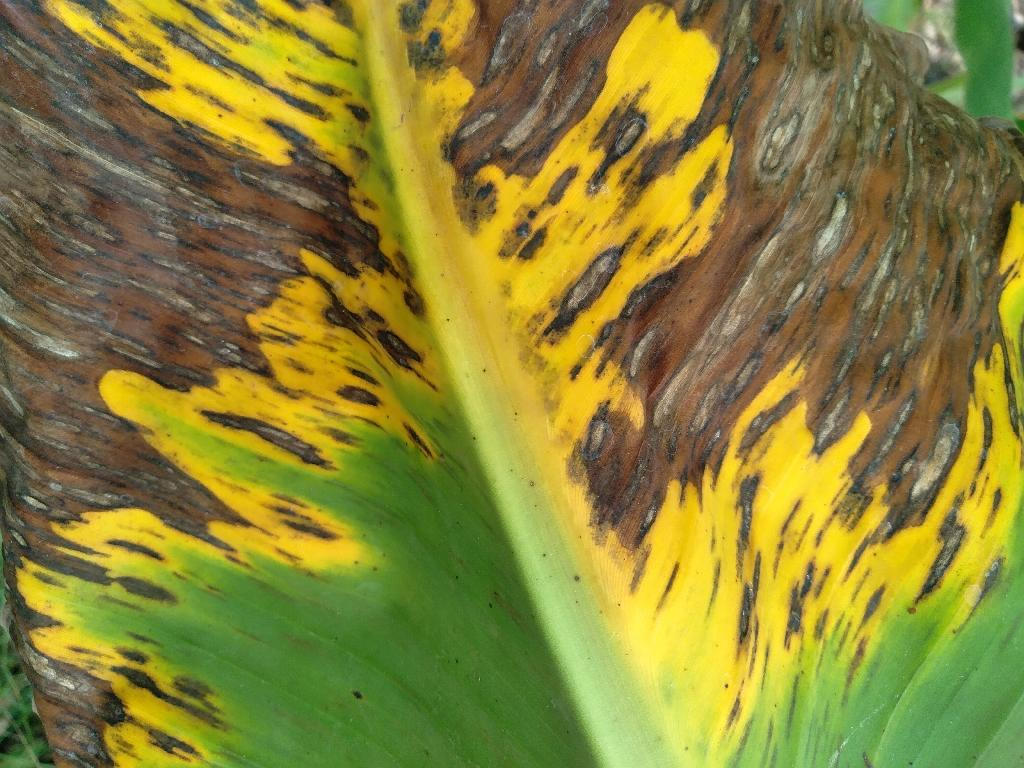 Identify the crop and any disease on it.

banana, black sigatoka
